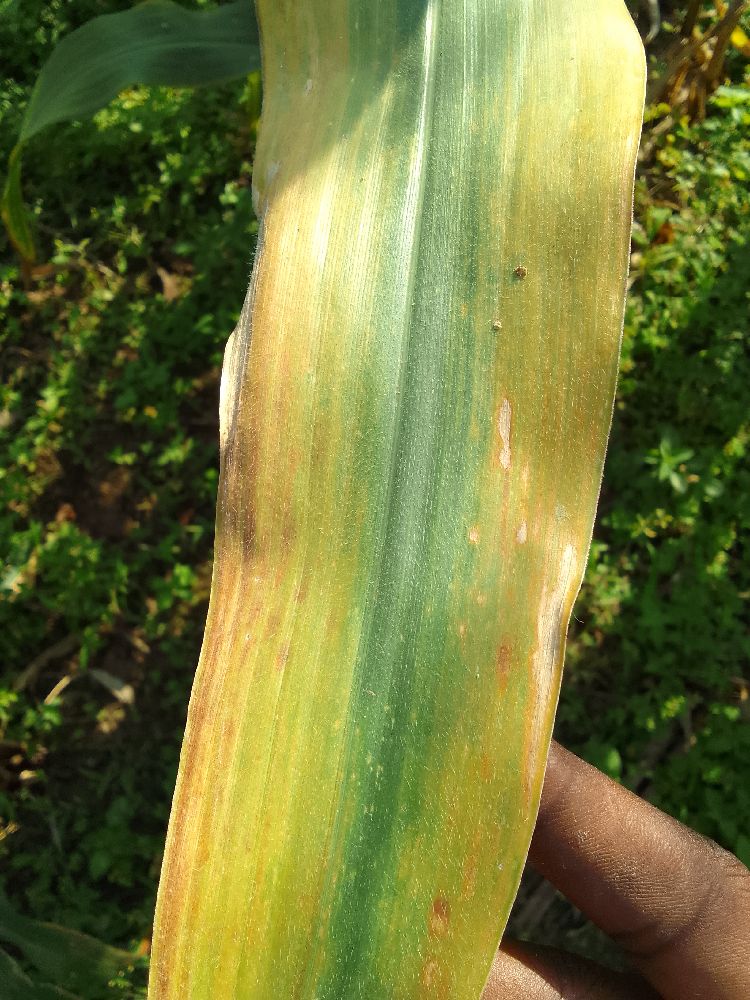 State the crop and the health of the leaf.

maize, maize lethal necrosis
